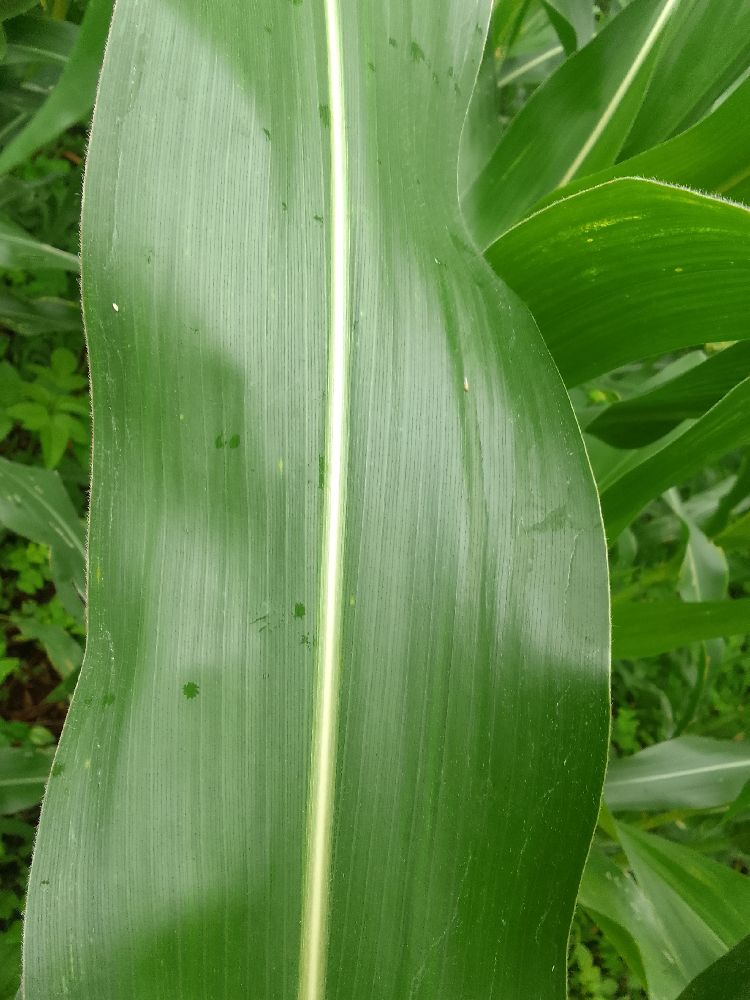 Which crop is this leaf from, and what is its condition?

maize, healthy
